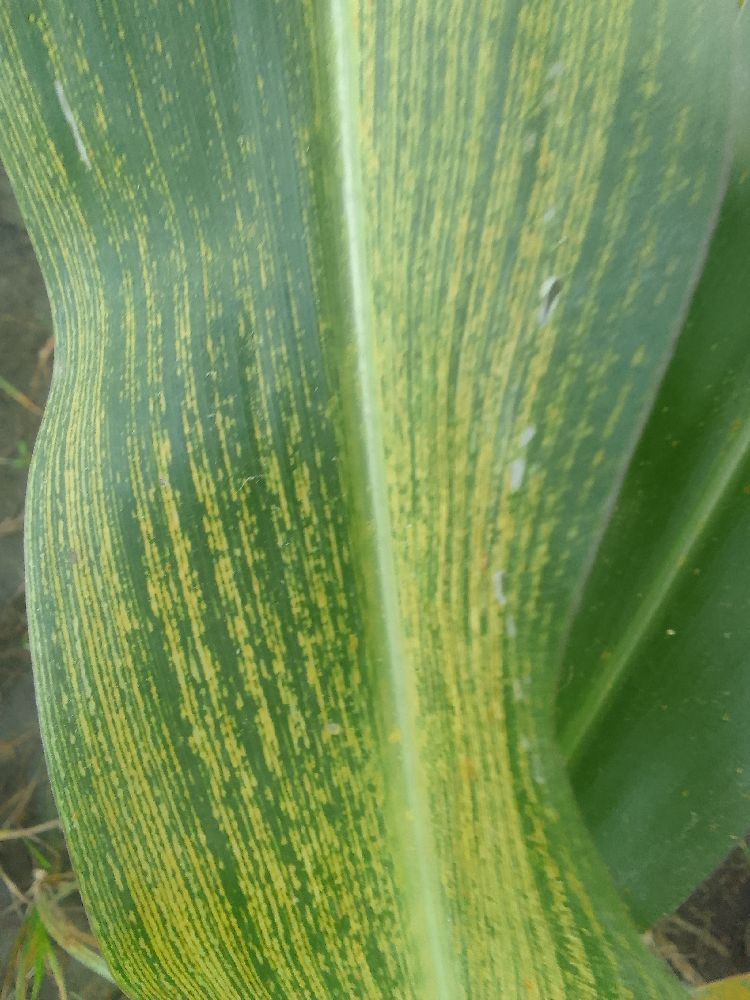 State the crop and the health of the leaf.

maize, maize streak virus
